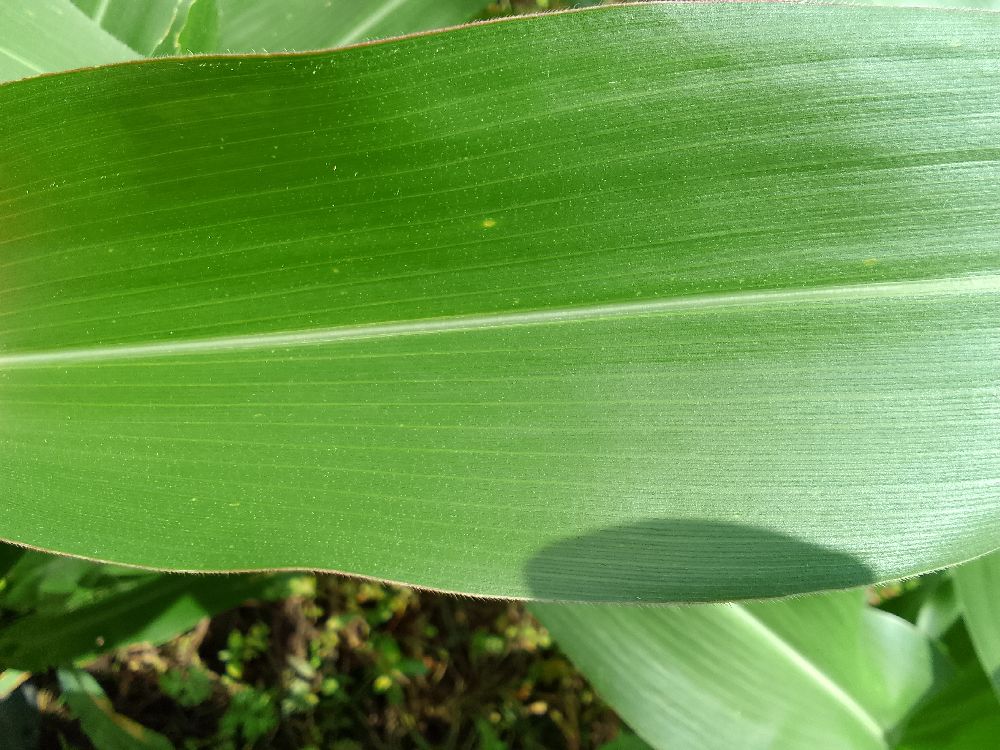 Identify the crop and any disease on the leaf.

maize, healthy
